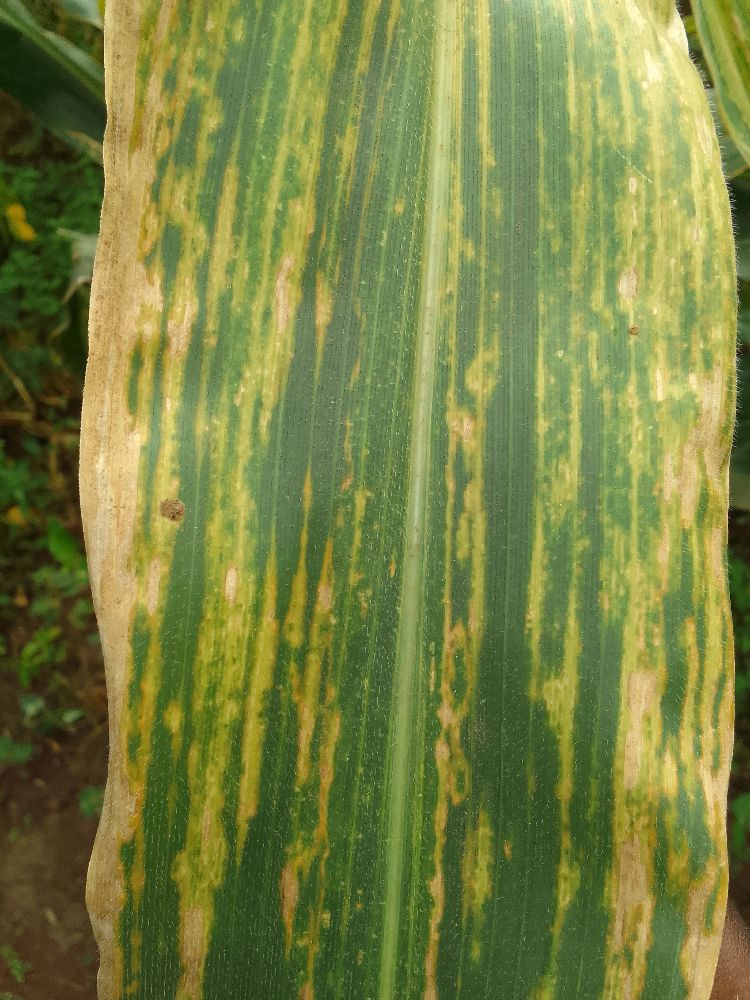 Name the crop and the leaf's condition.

maize, maize lethal necrosis
